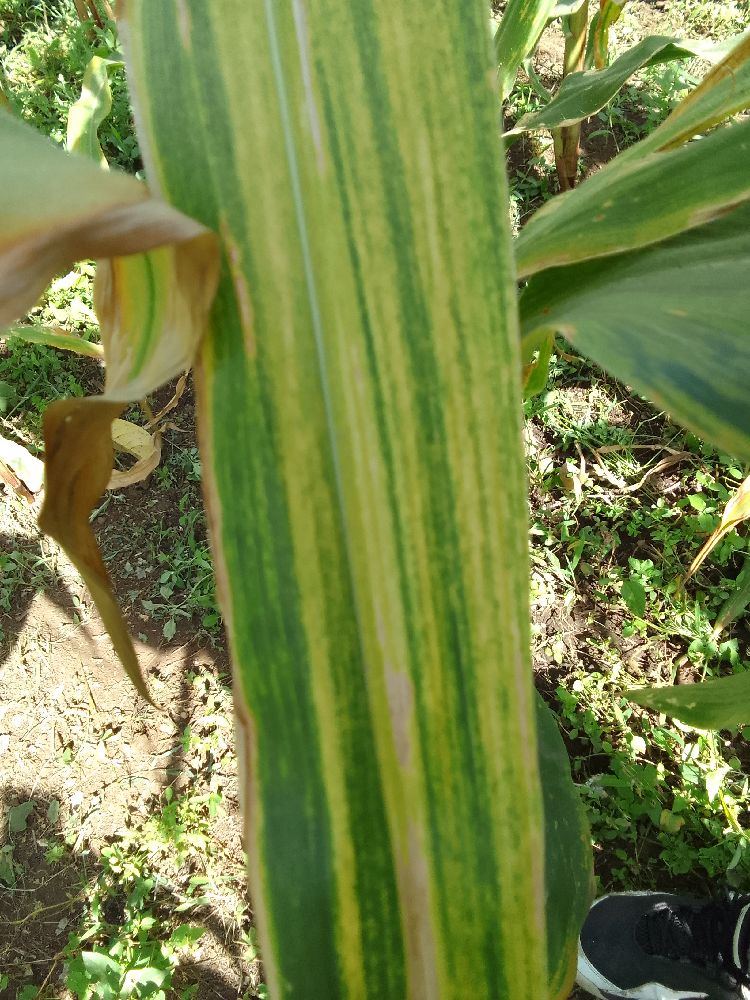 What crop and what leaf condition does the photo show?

maize, maize lethal necrosis
